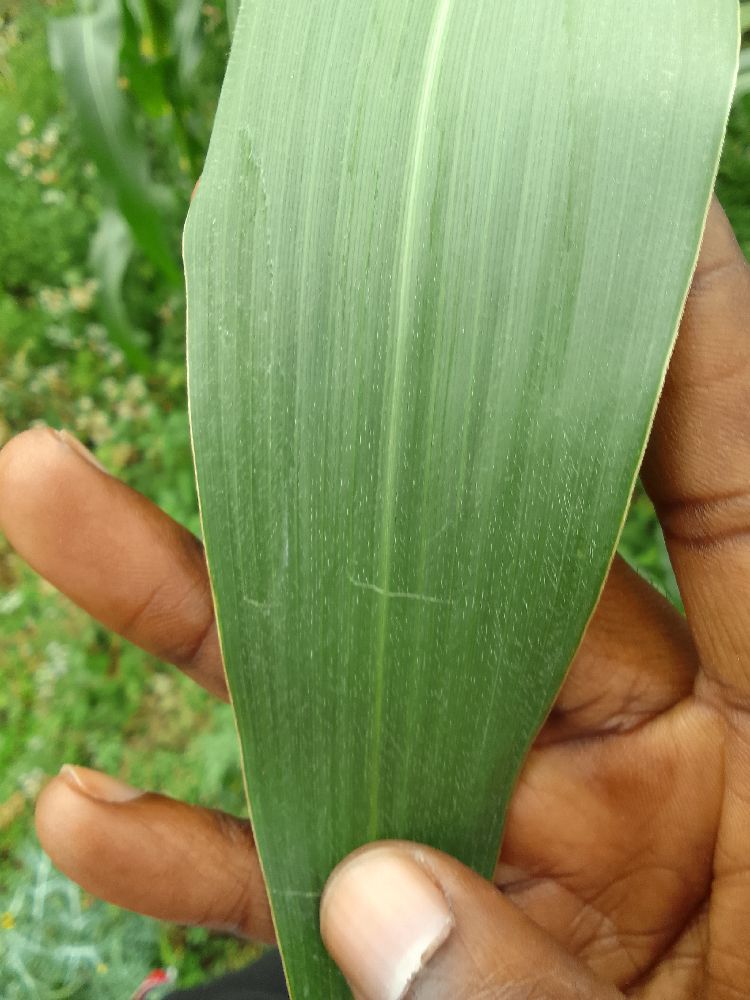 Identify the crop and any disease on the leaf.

maize, healthy
